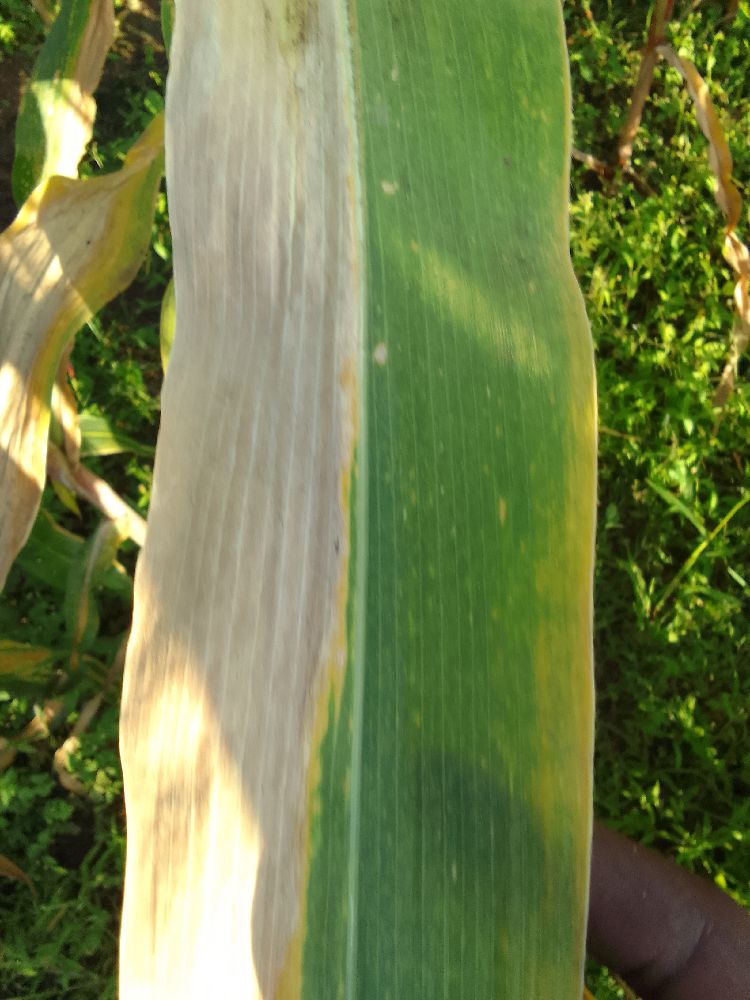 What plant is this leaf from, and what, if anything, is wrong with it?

maize, maize lethal necrosis
